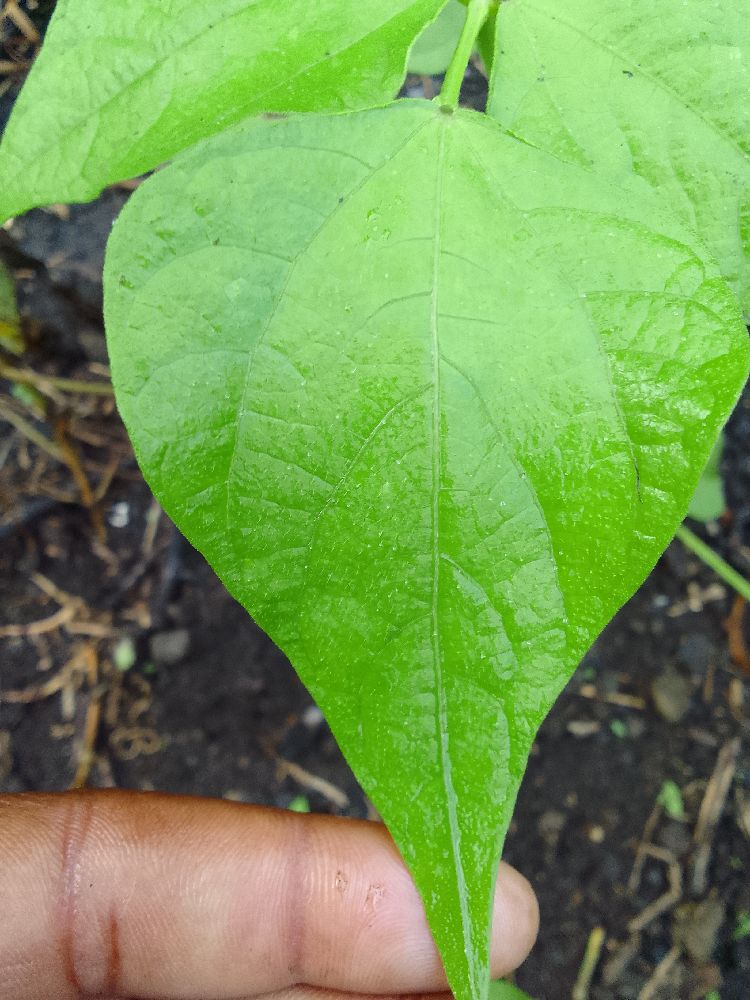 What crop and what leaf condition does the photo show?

common bean, healthy
